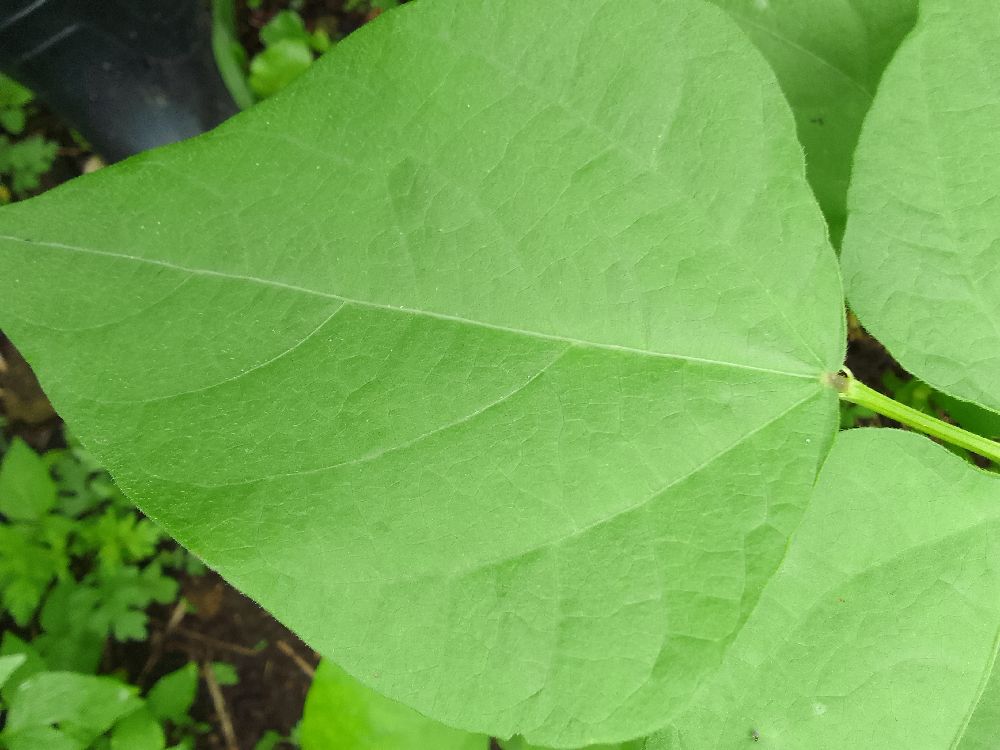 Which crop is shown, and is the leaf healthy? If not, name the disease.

common bean, healthy
